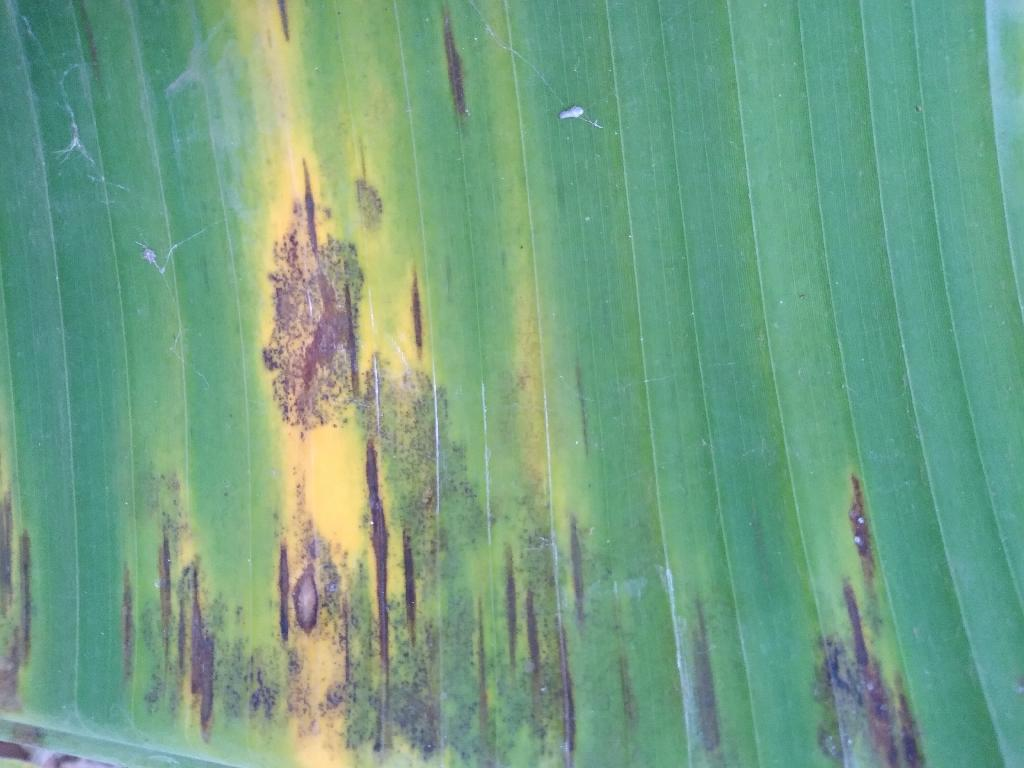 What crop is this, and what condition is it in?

banana, black sigatoka
